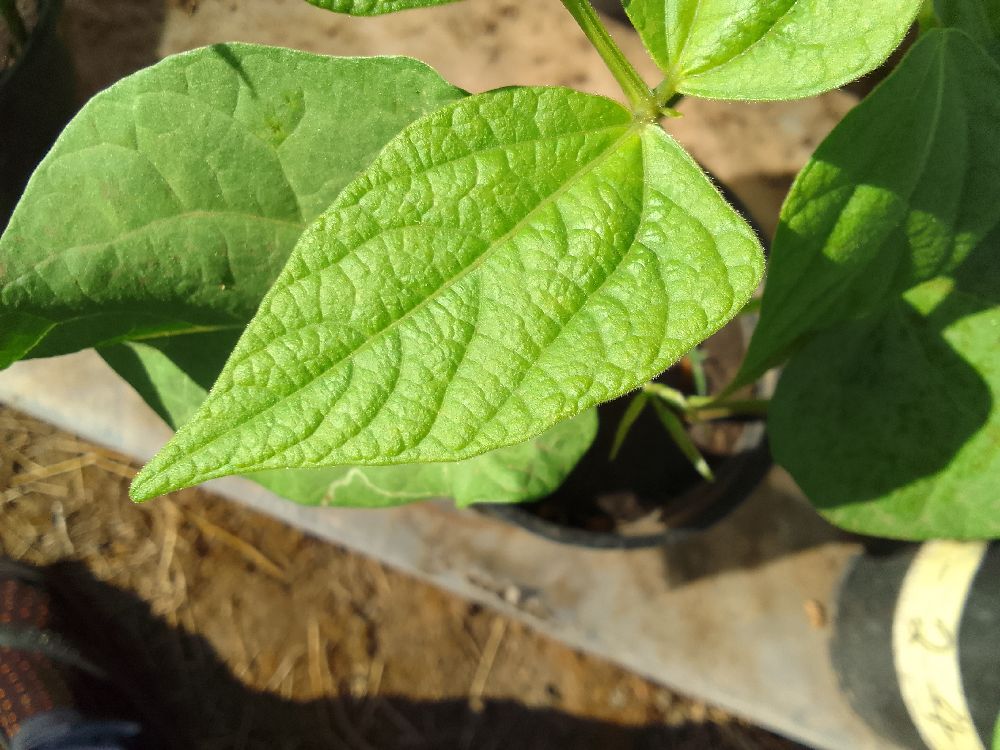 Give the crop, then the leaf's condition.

common bean, healthy
